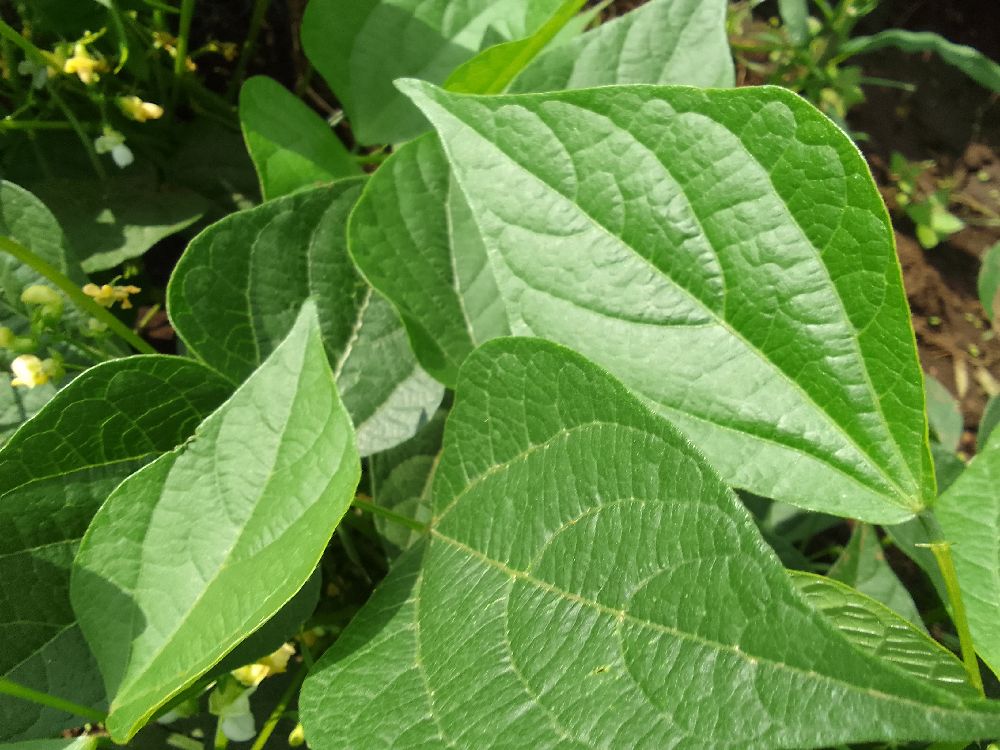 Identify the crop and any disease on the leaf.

common bean, healthy
